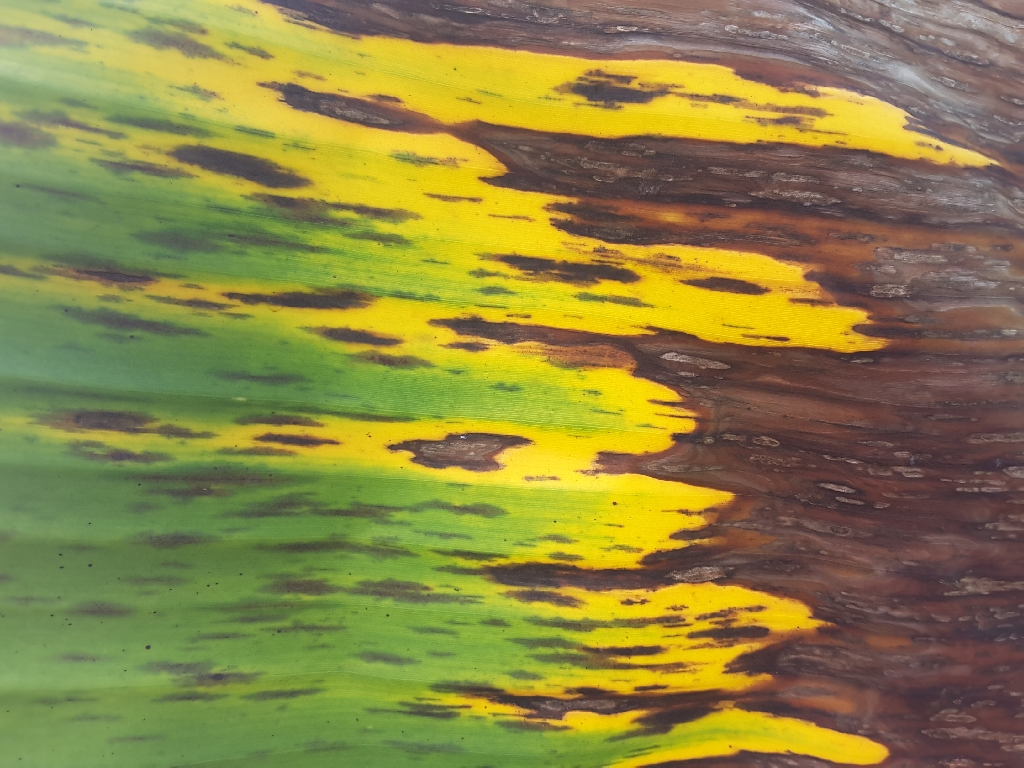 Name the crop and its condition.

banana, black sigatoka
